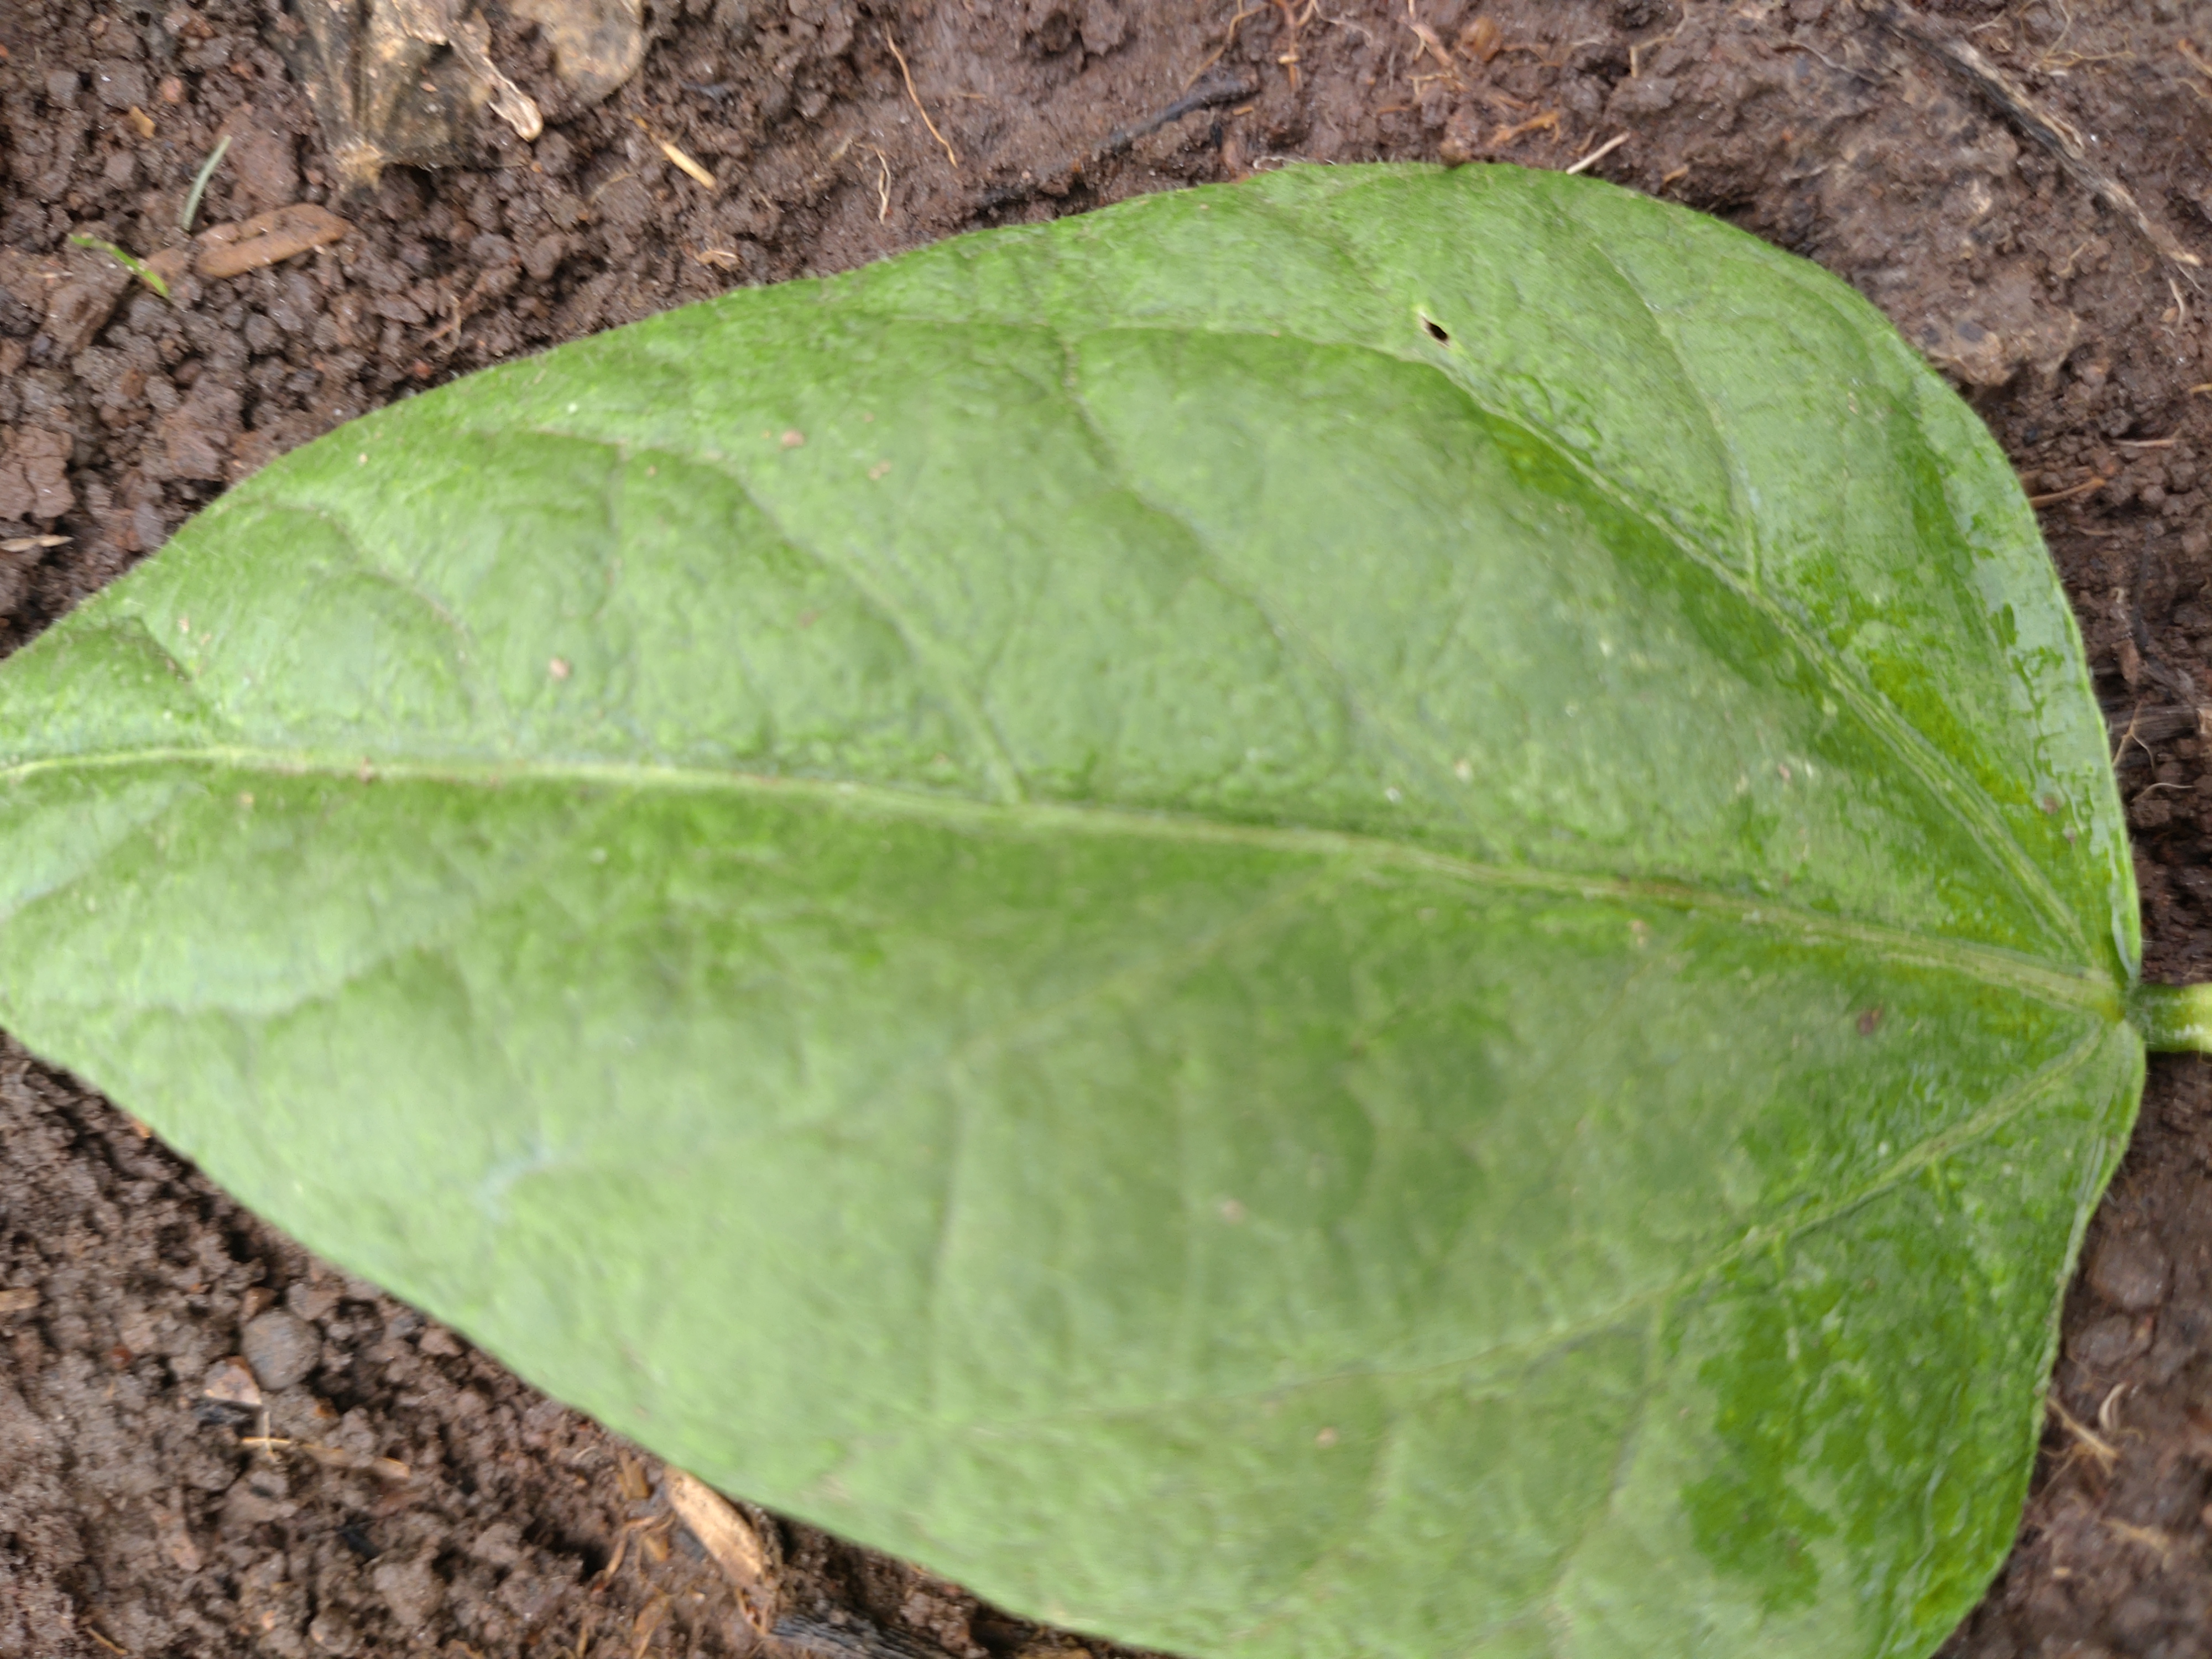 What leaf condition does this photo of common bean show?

healthy
